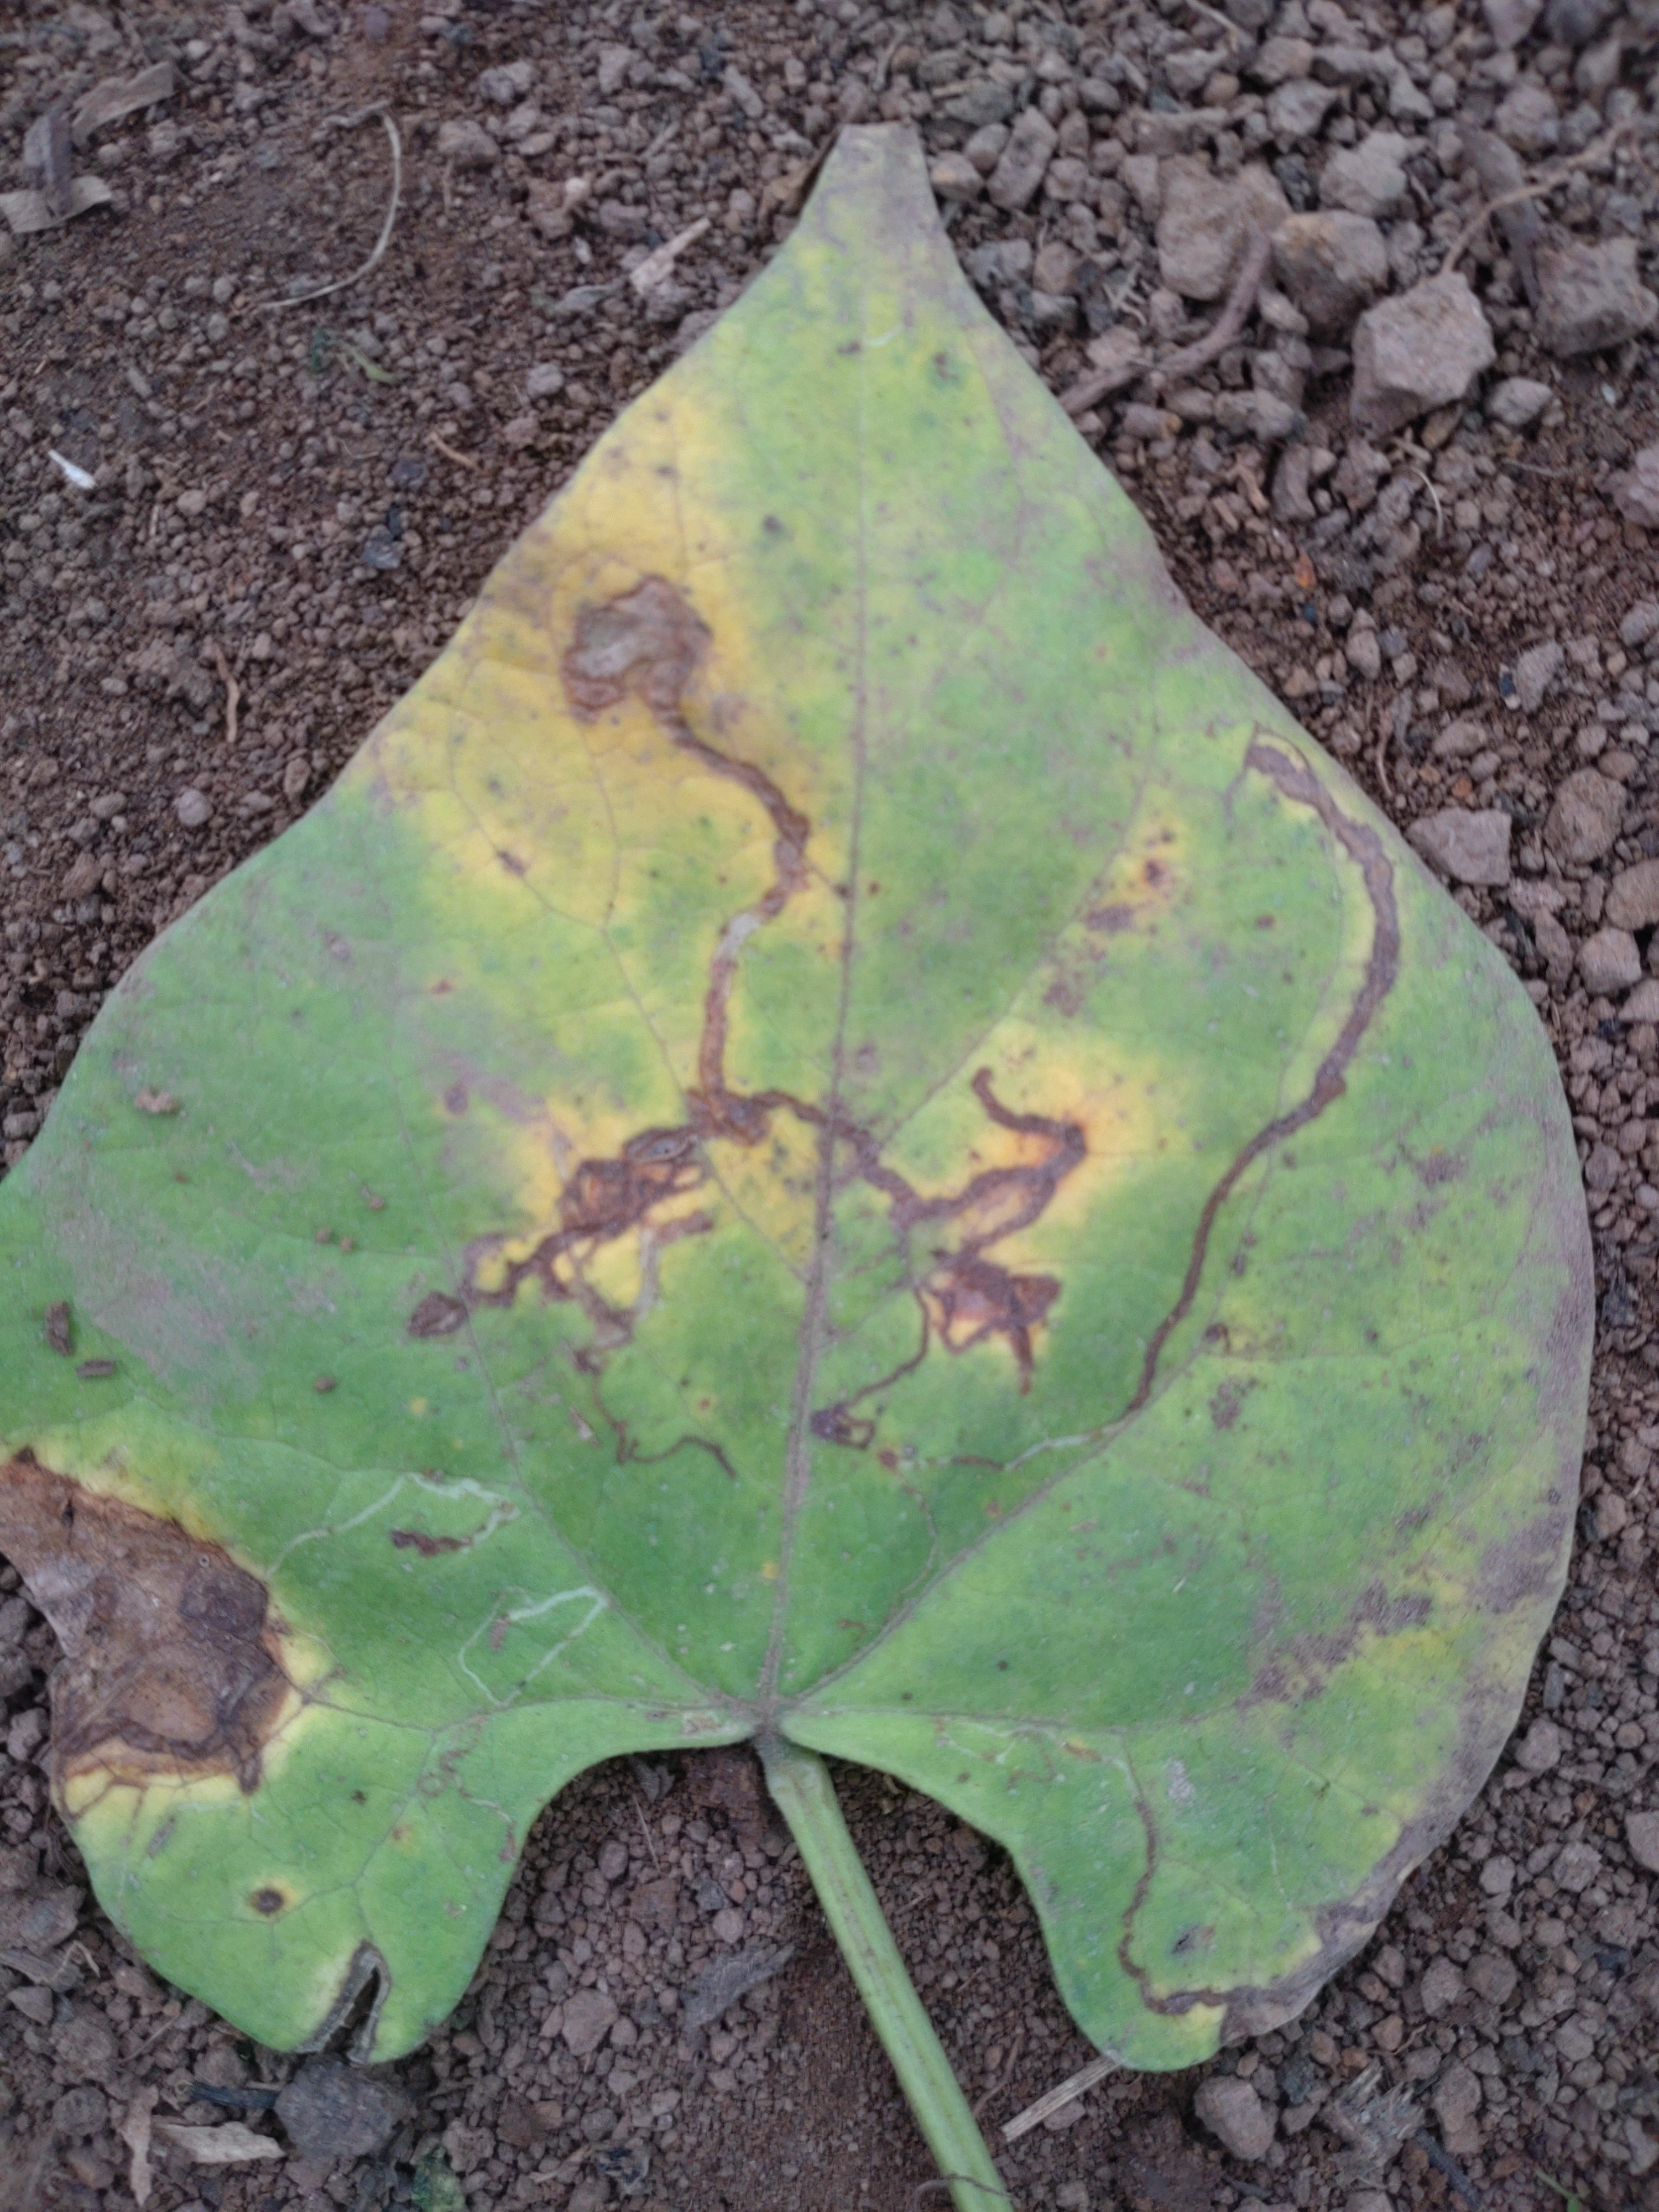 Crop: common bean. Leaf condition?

rust
